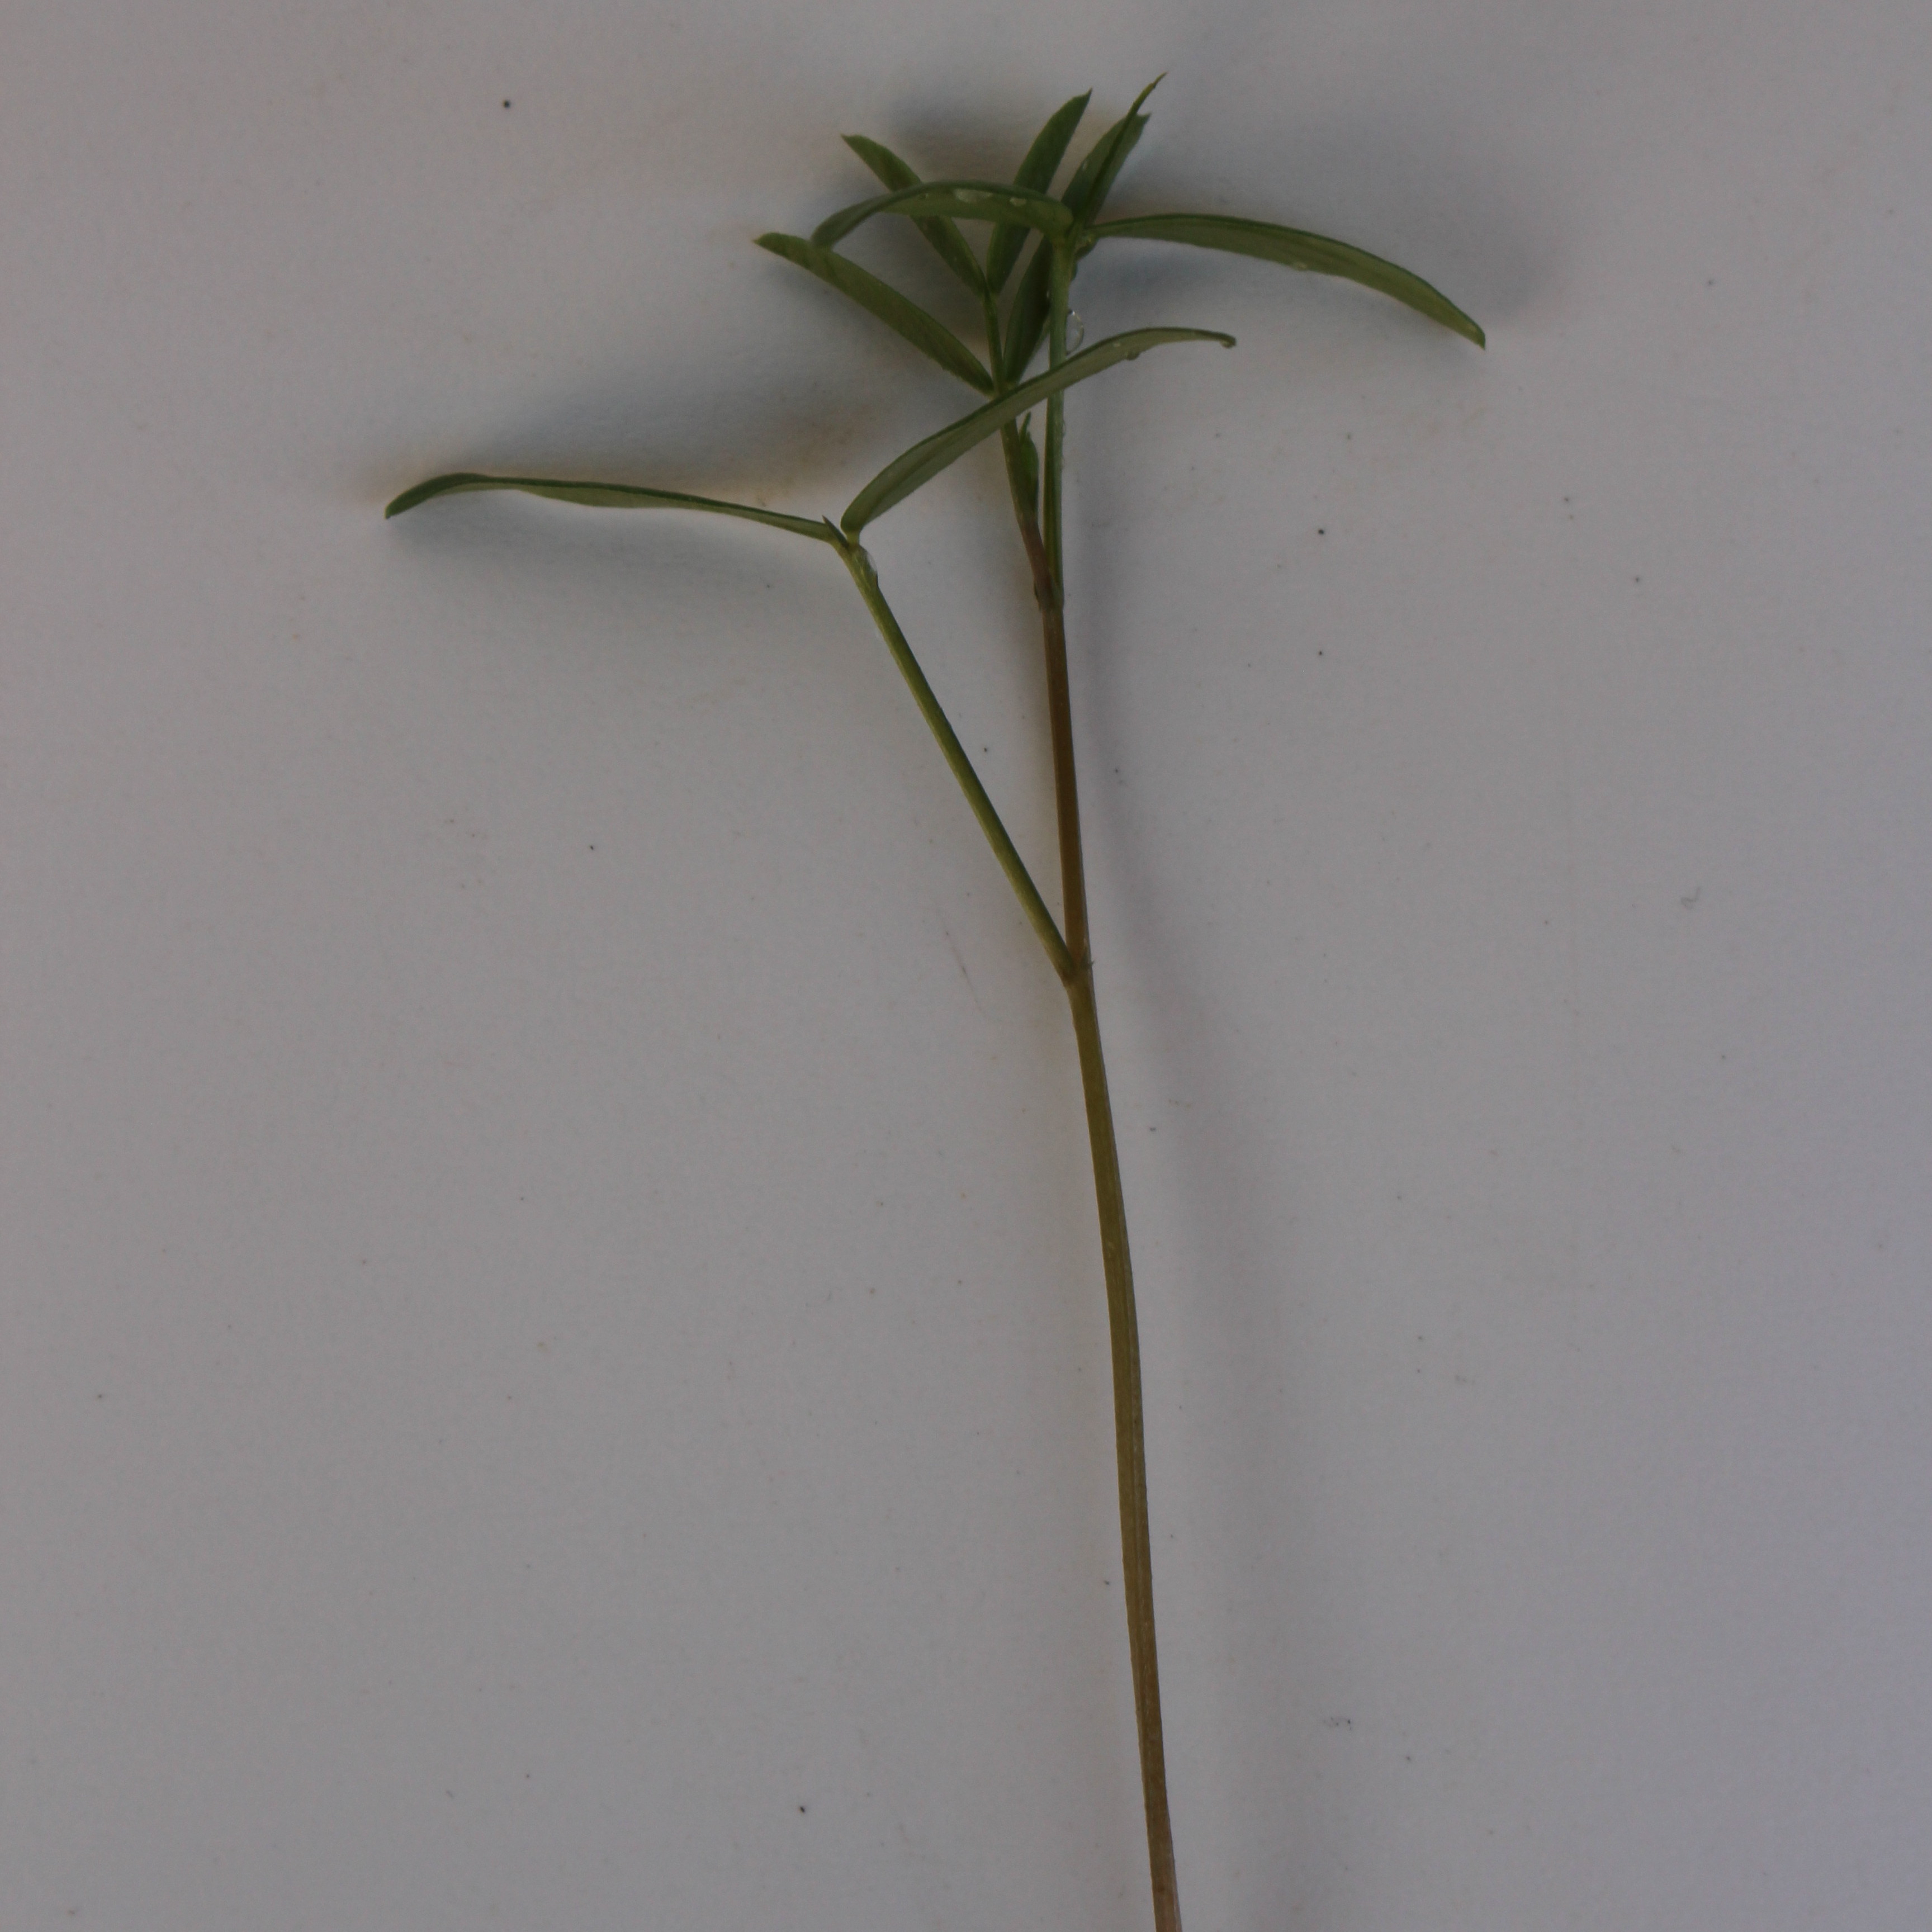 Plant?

Vicia sativa
